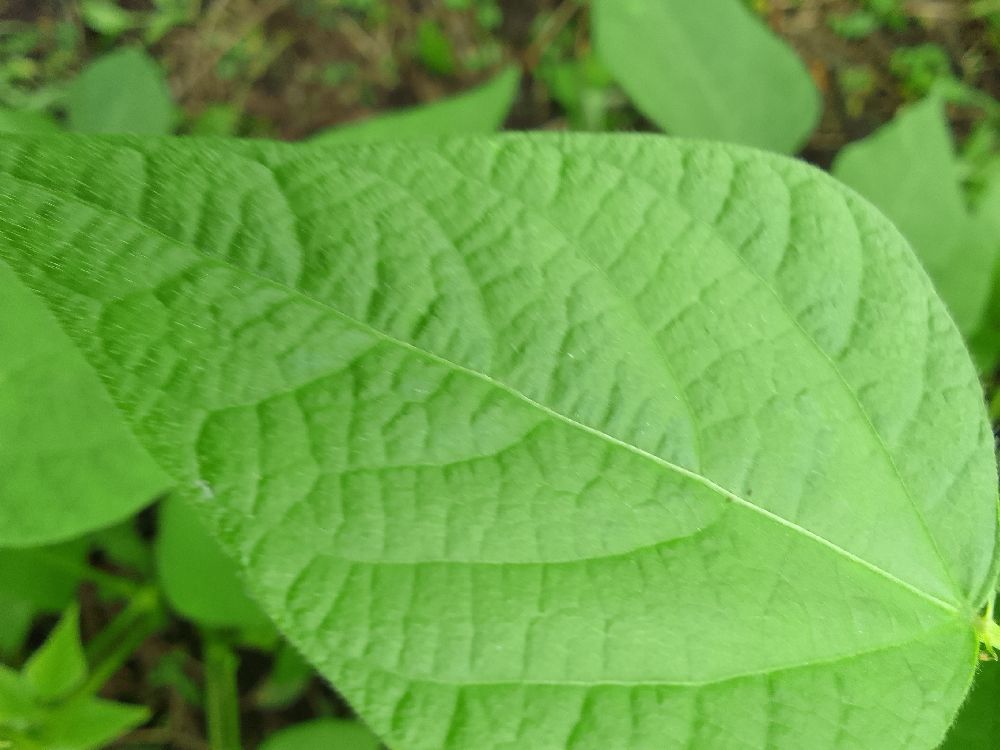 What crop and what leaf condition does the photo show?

common bean, healthy
